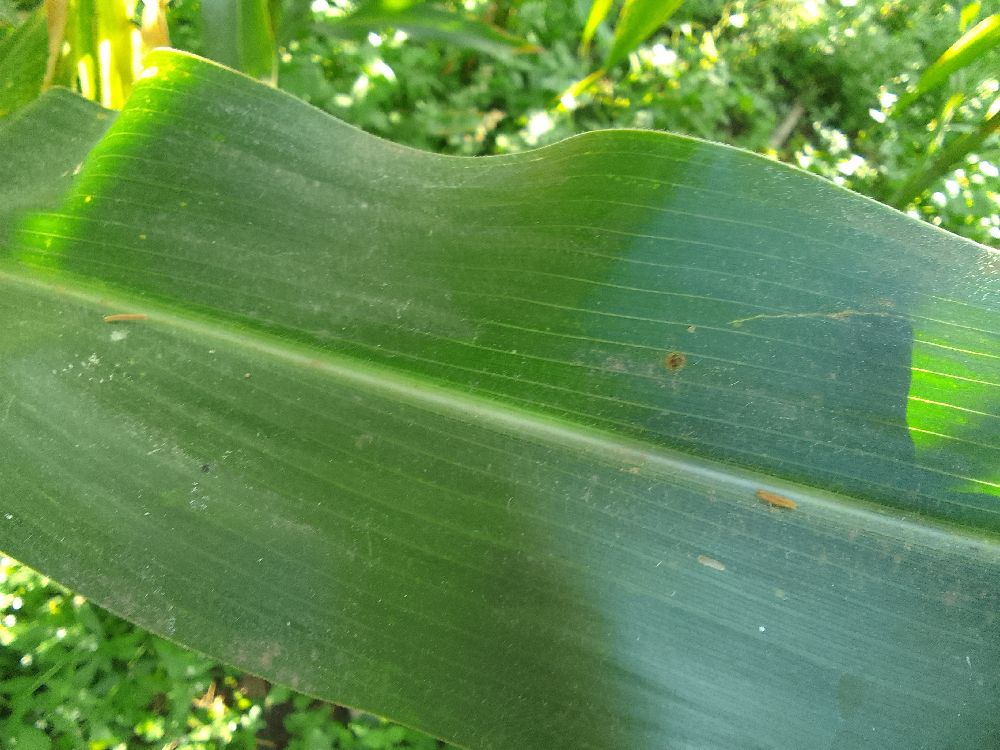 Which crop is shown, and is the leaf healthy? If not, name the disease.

maize, healthy
